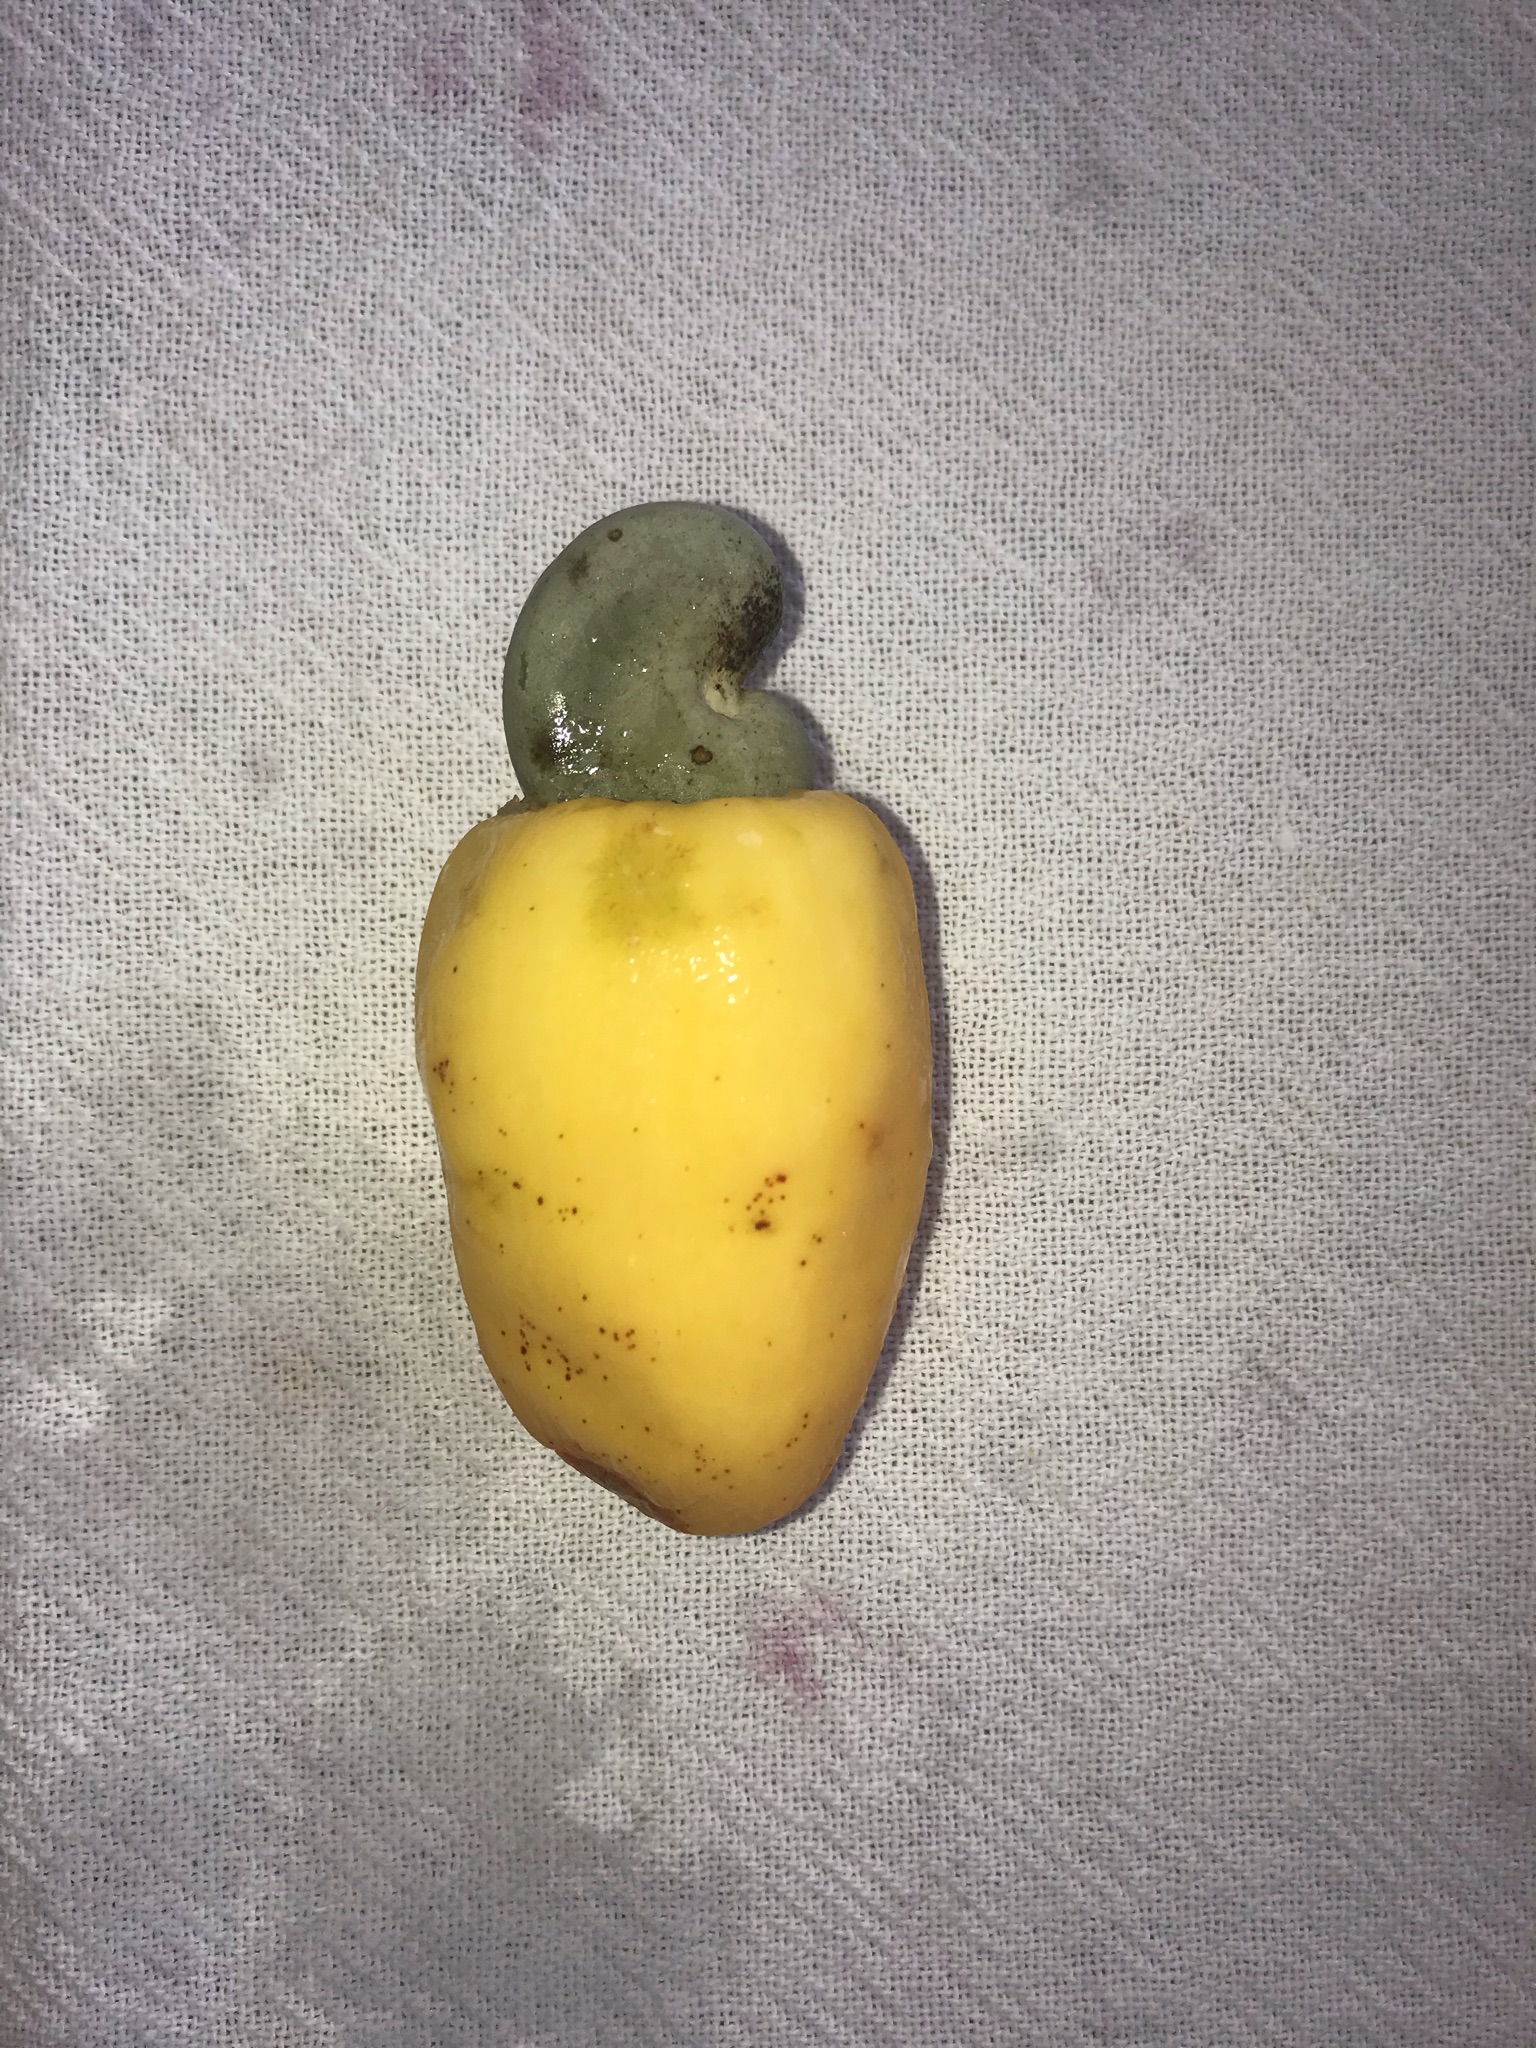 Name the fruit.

caju amarelo
